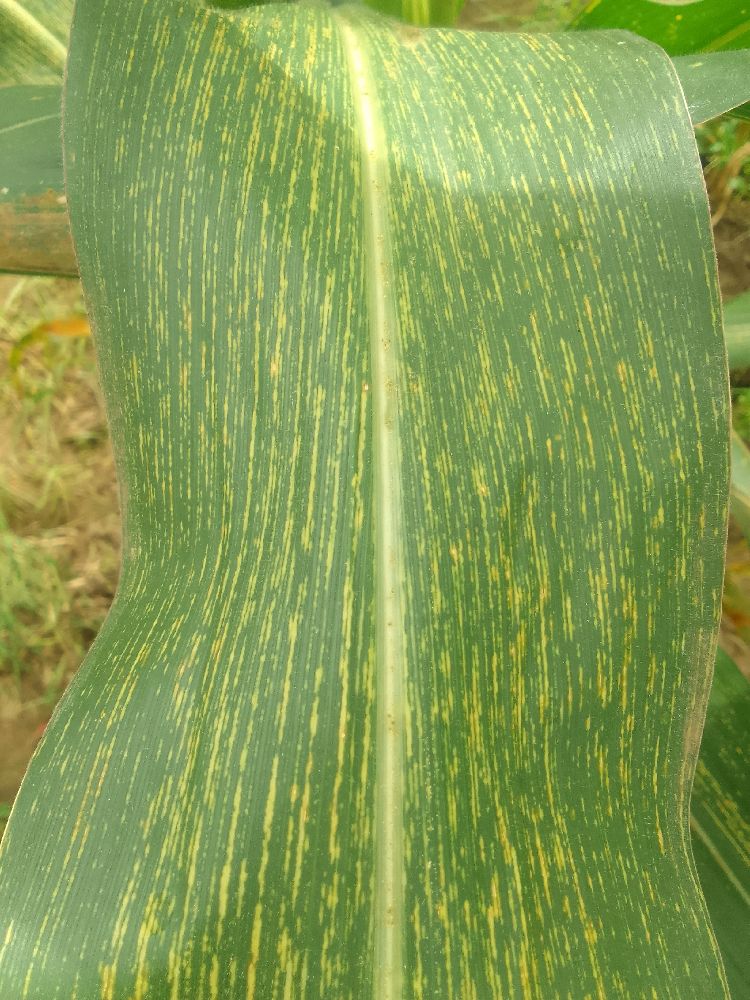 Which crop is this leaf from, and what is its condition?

maize, maize streak virus
